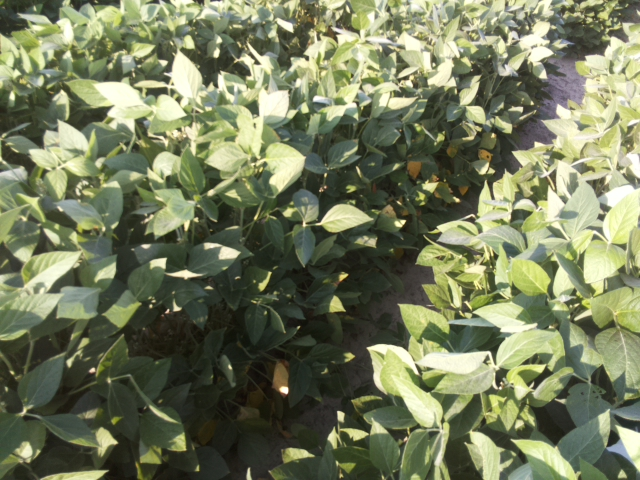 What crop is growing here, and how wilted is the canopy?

soybean, leaves with no wilting
